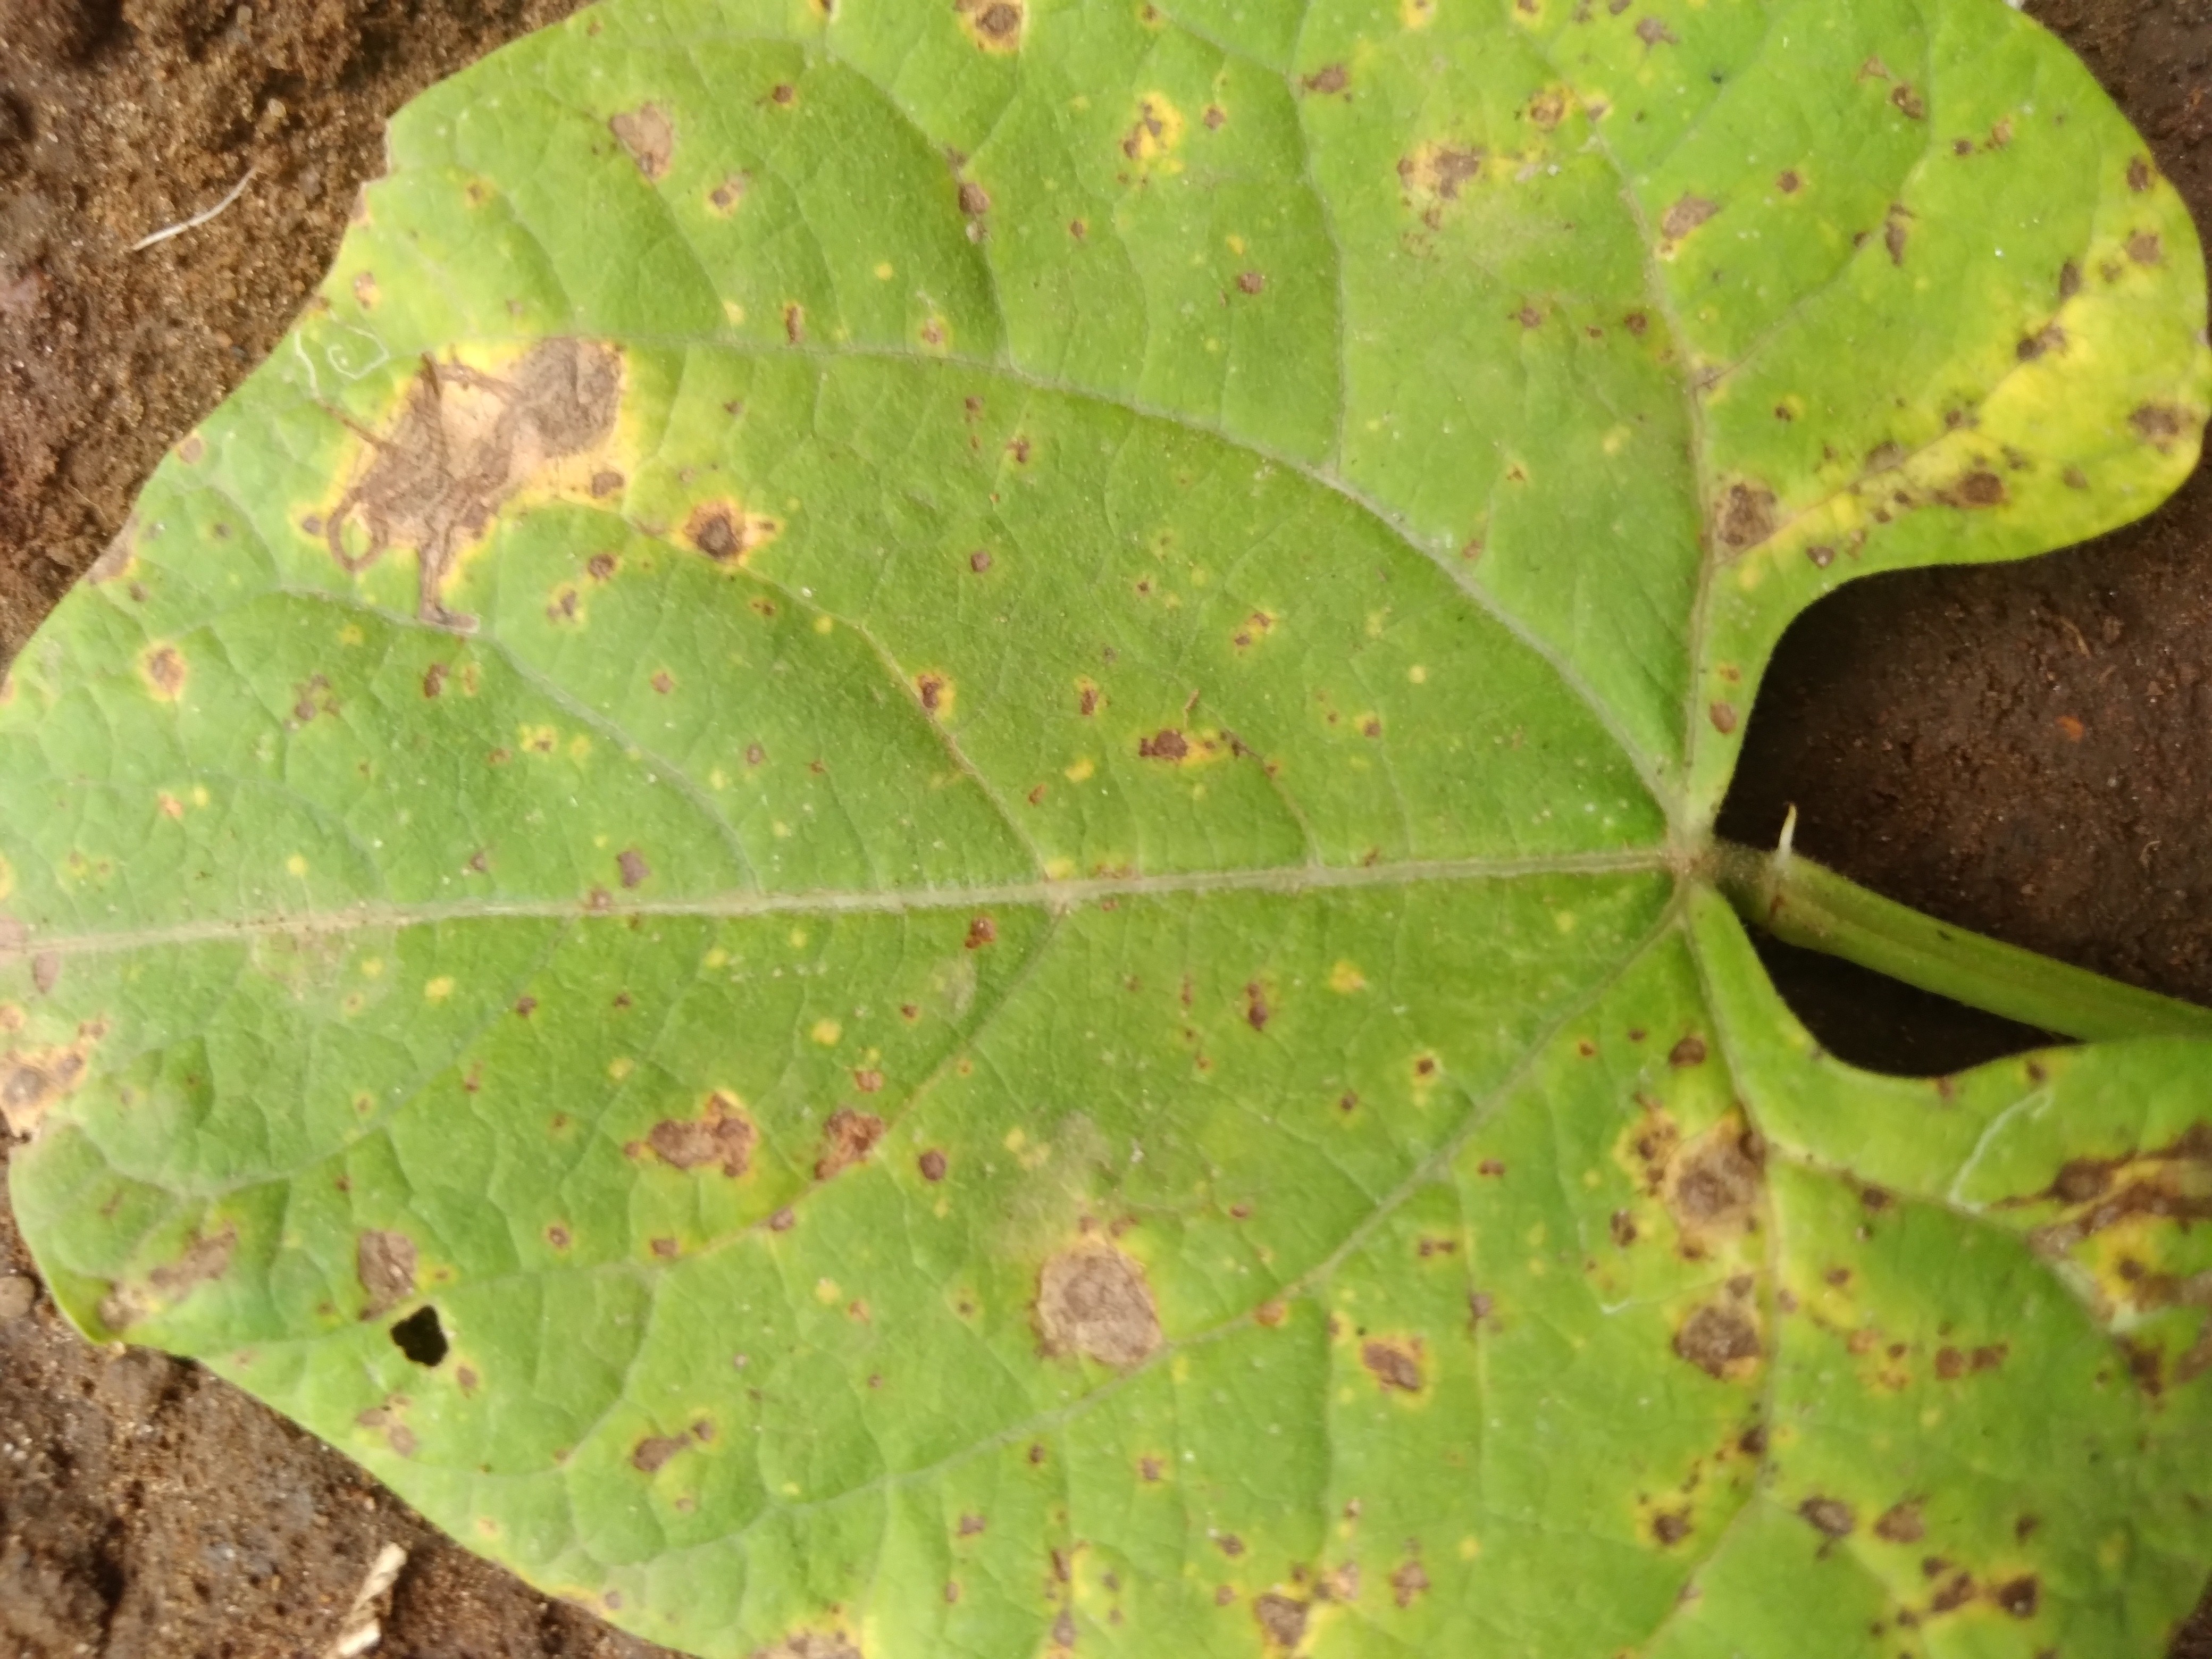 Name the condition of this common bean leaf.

rust
